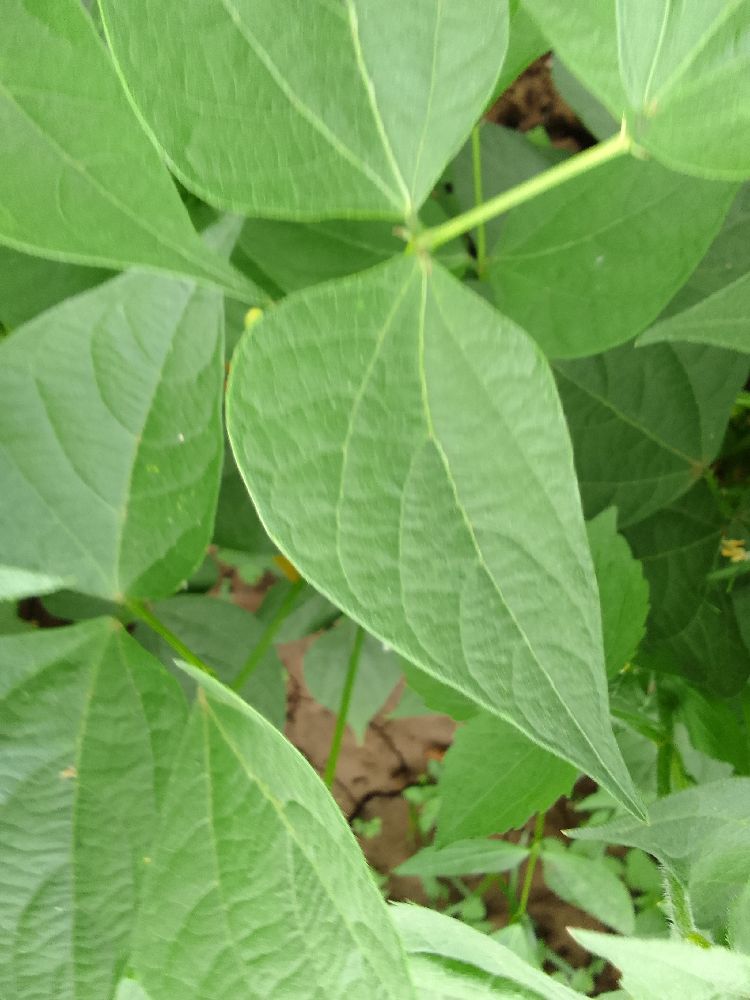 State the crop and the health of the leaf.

common bean, healthy
